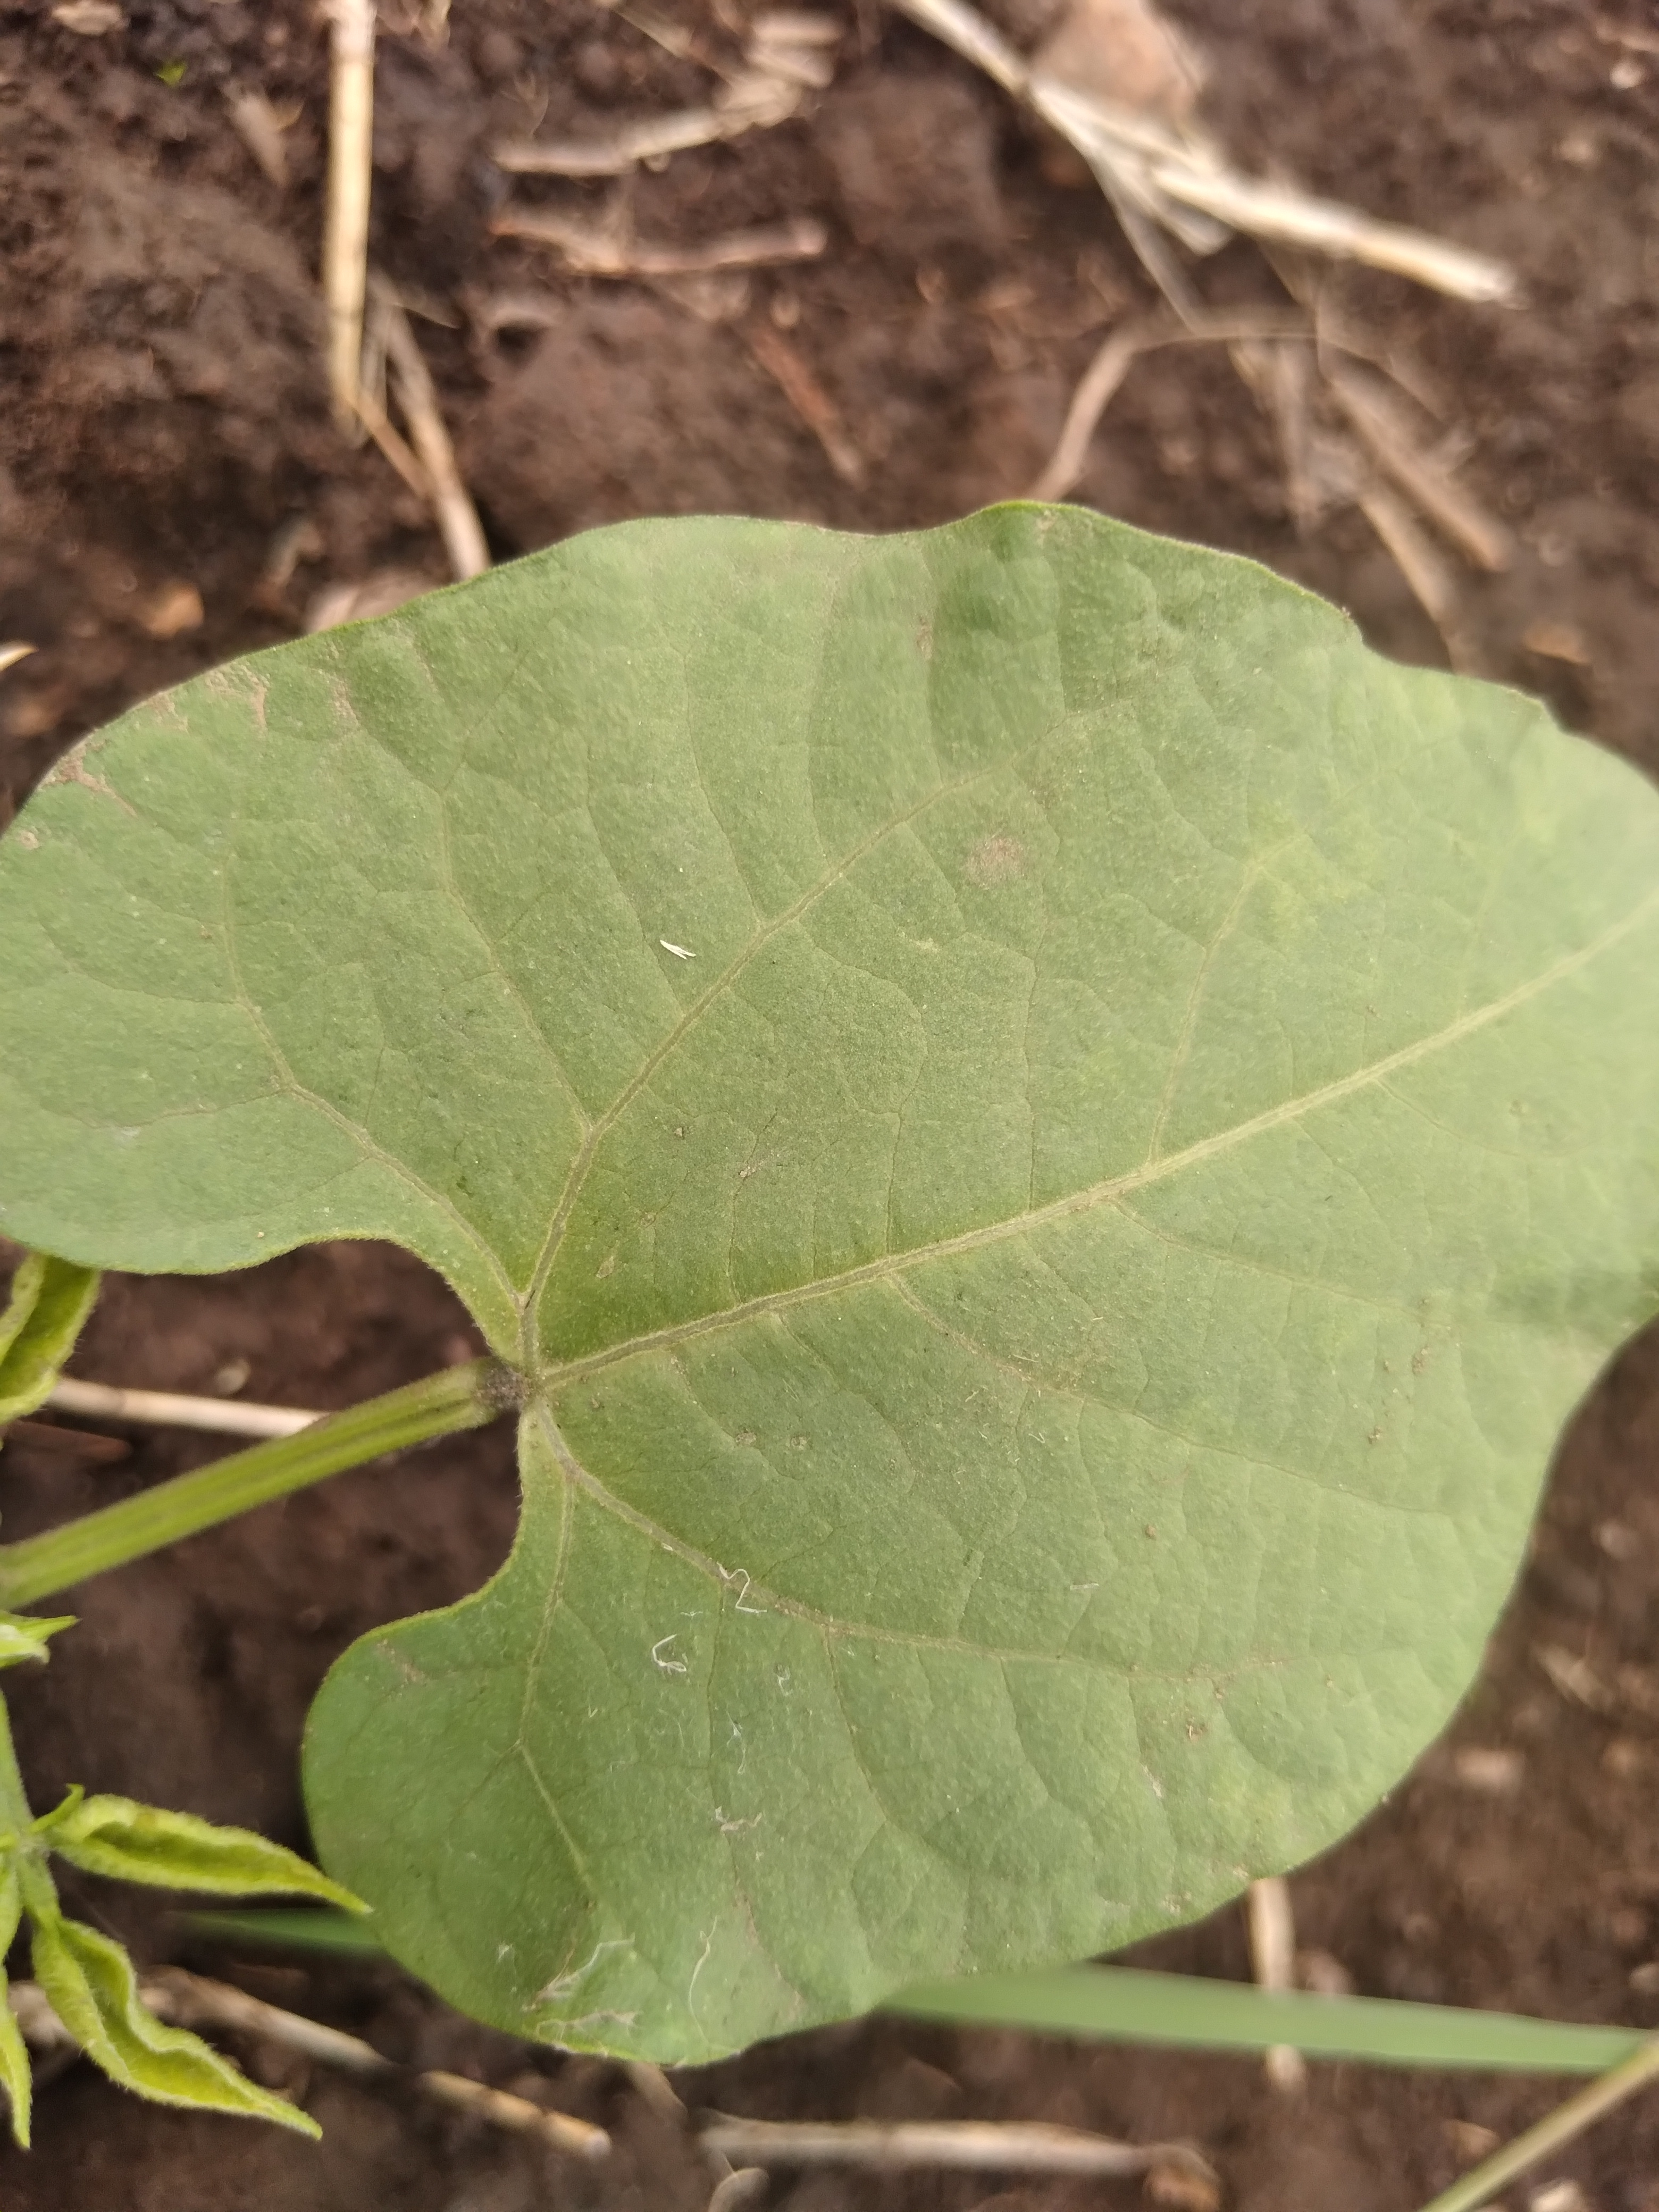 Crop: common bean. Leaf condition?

healthy
